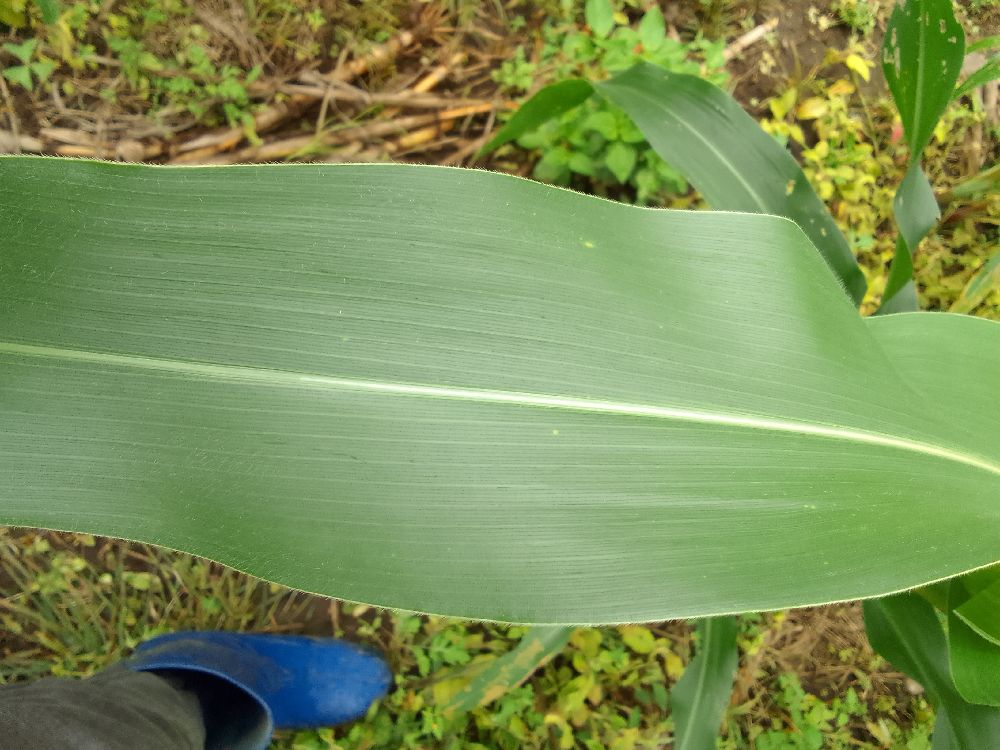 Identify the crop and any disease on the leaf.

maize, healthy
